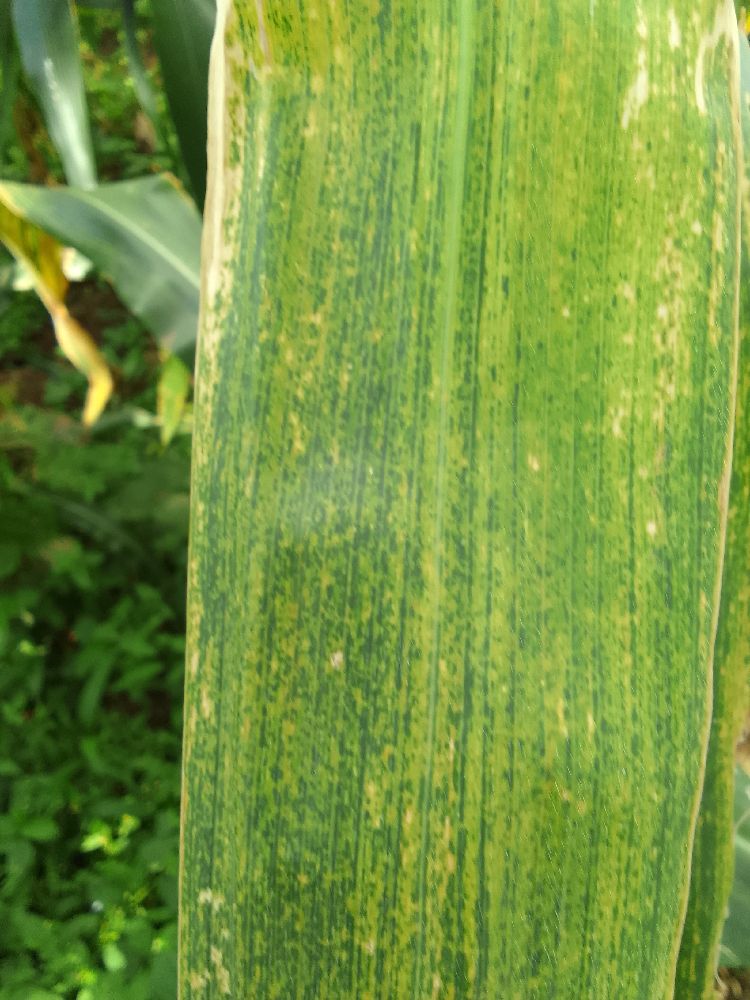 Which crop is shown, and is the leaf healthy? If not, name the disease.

maize, maize lethal necrosis
